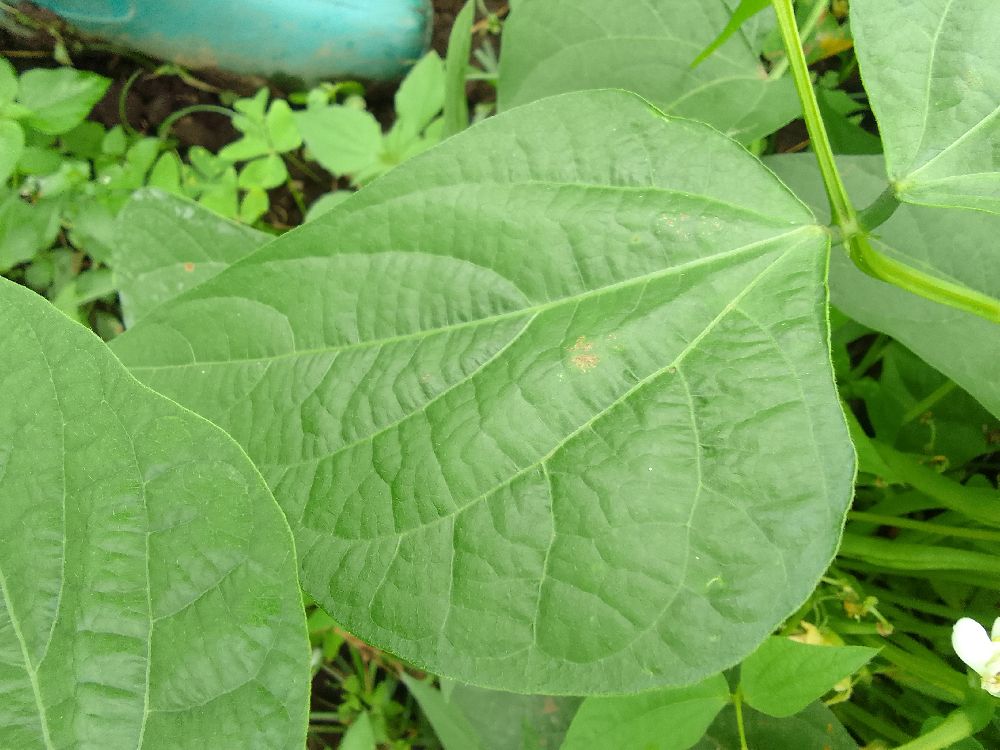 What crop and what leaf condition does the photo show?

common bean, healthy
